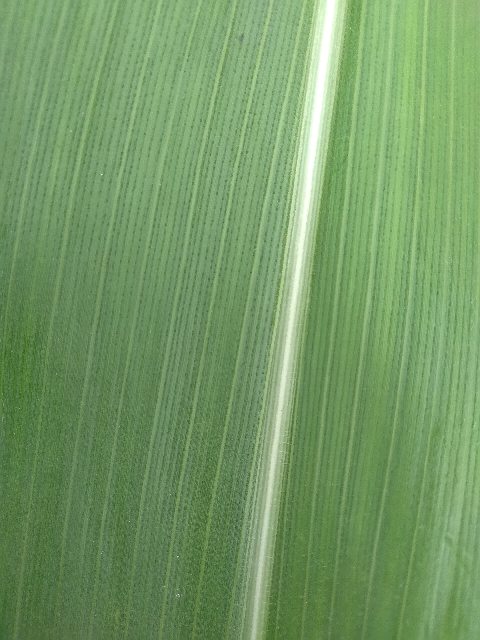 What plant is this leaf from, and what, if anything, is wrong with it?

maize, healthy
